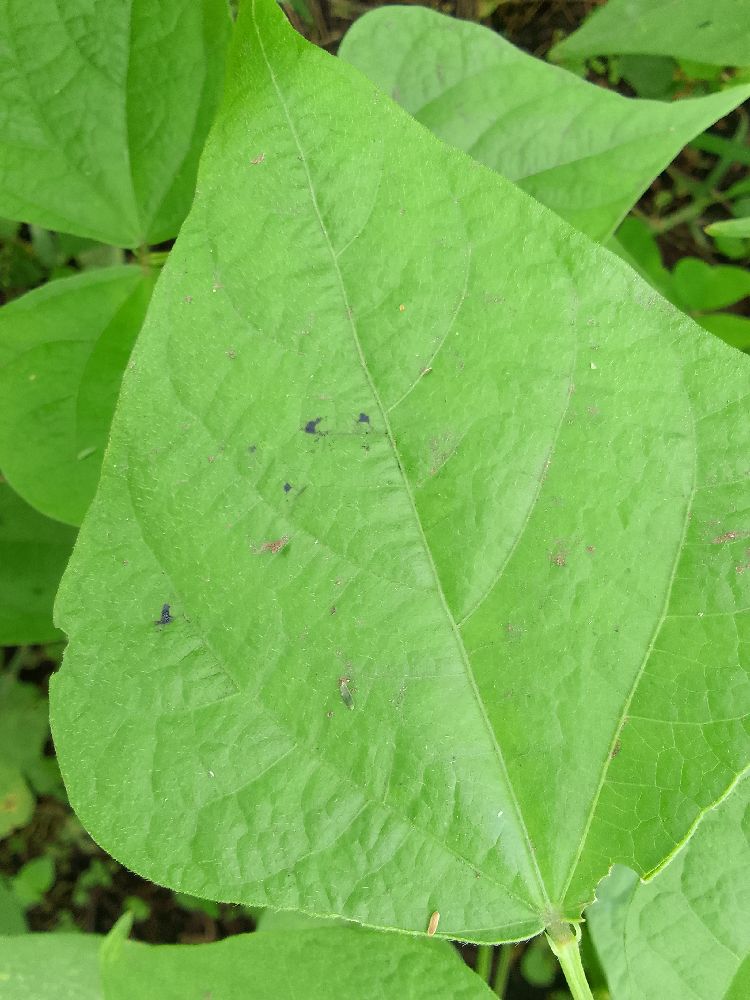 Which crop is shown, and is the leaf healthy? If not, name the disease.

common bean, healthy
